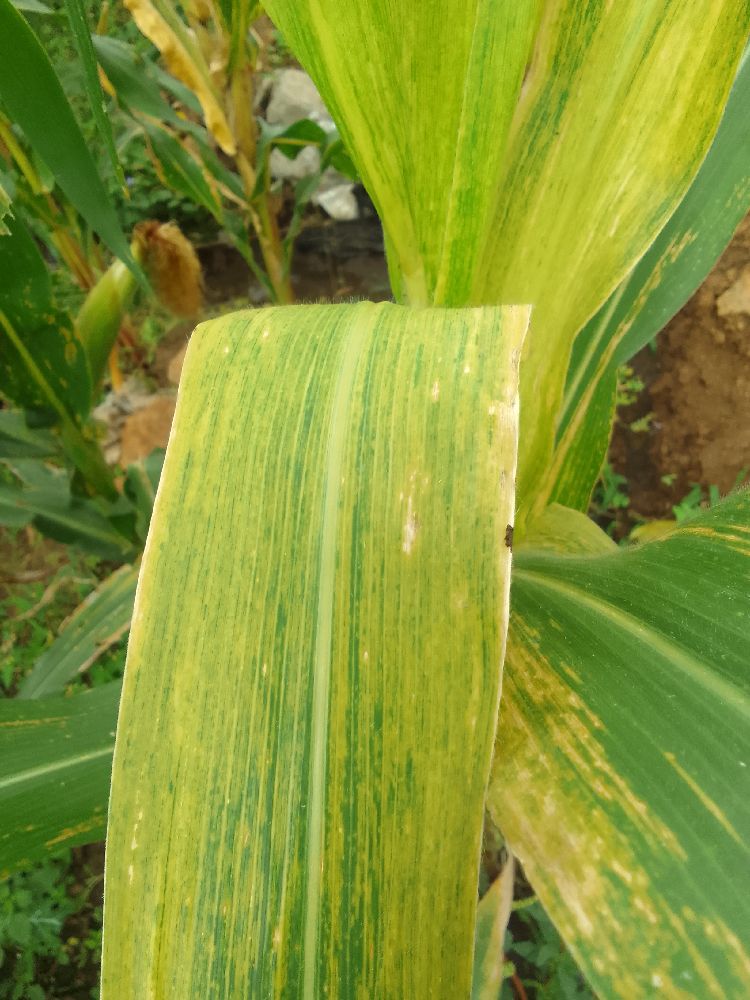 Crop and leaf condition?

maize, maize streak virus
